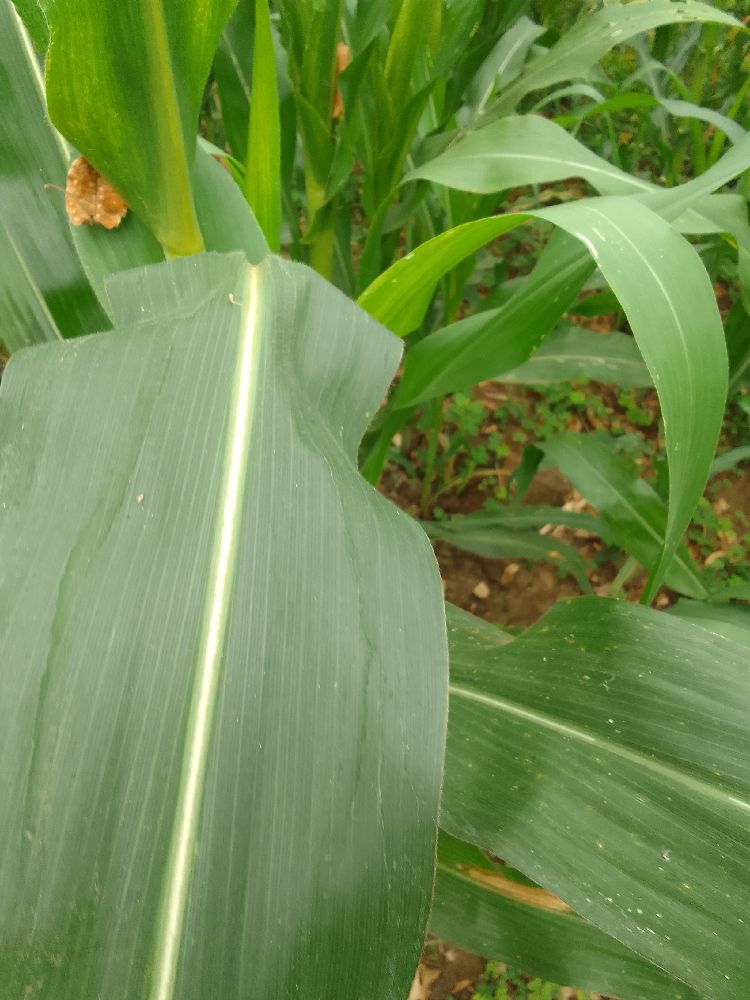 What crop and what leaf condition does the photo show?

maize, healthy
